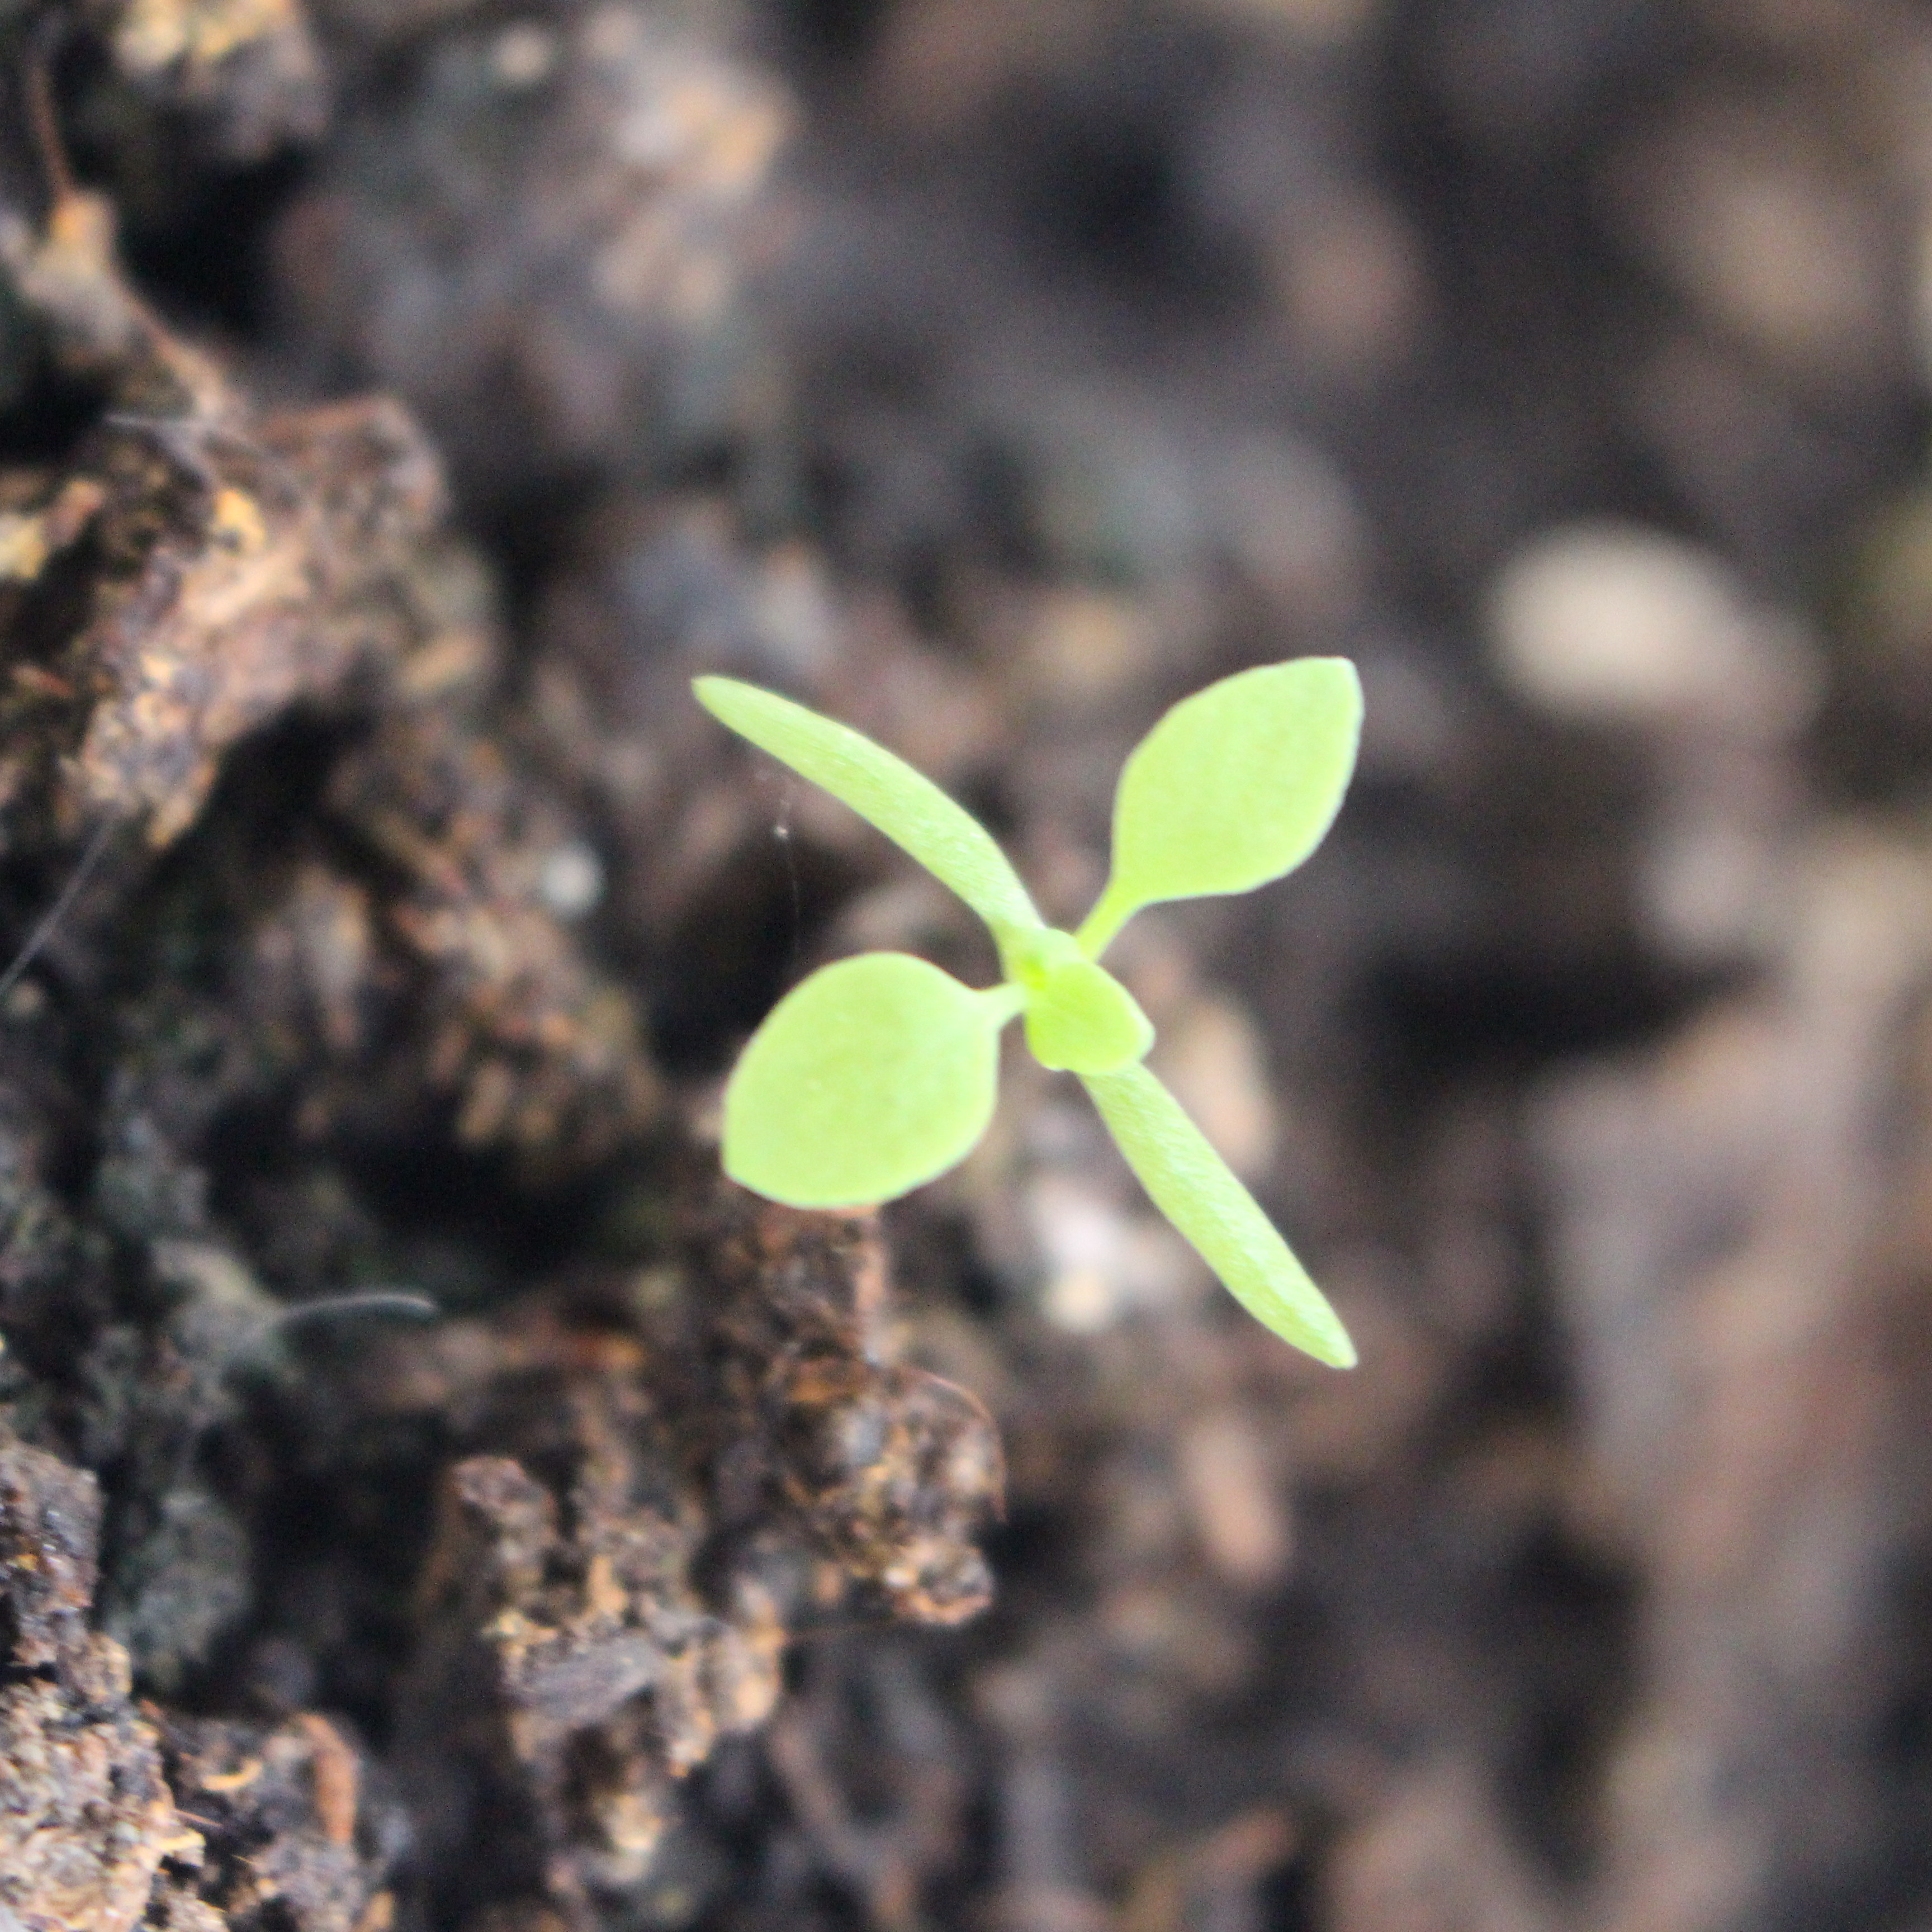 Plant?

Papaver rhoeas
